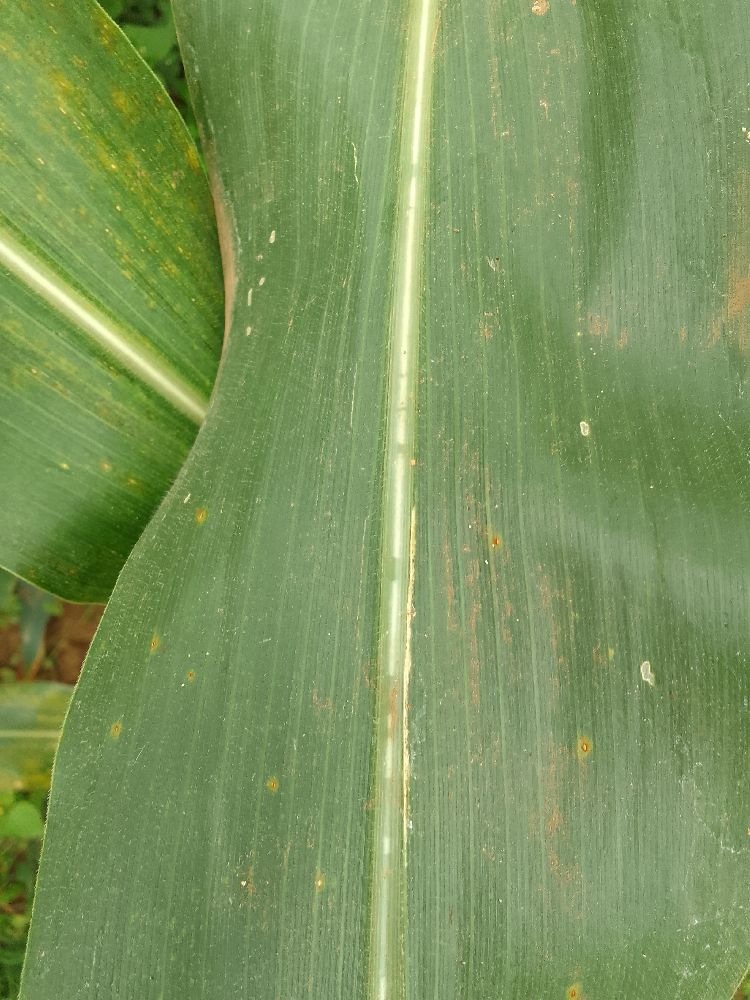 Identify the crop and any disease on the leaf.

maize, healthy
